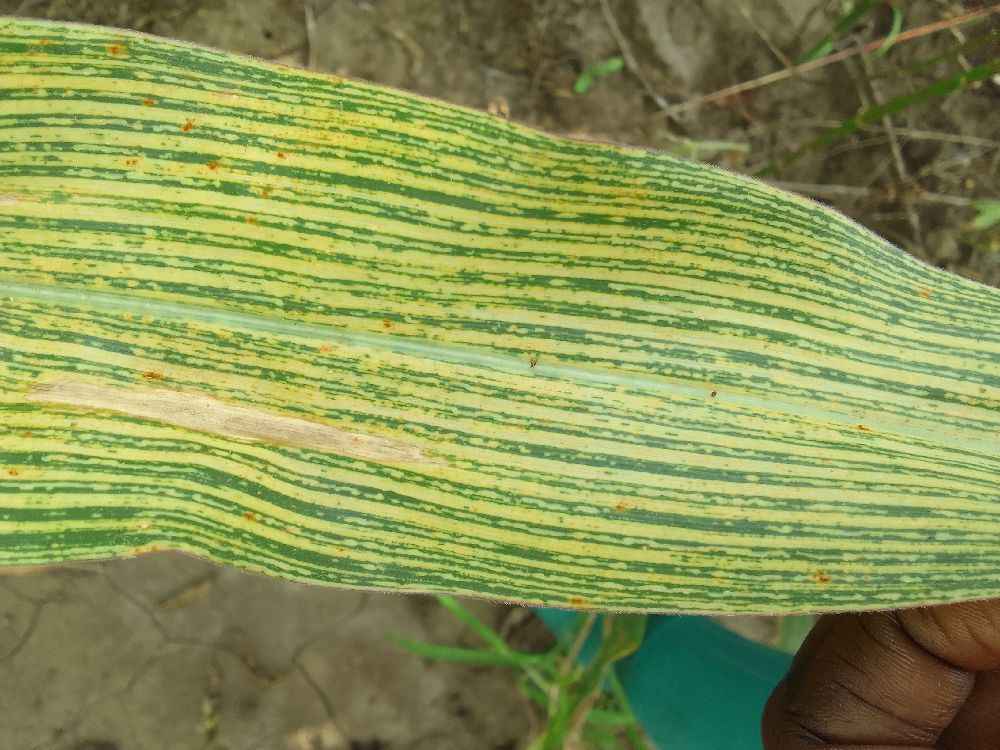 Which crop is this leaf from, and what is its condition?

maize, maize streak virus
